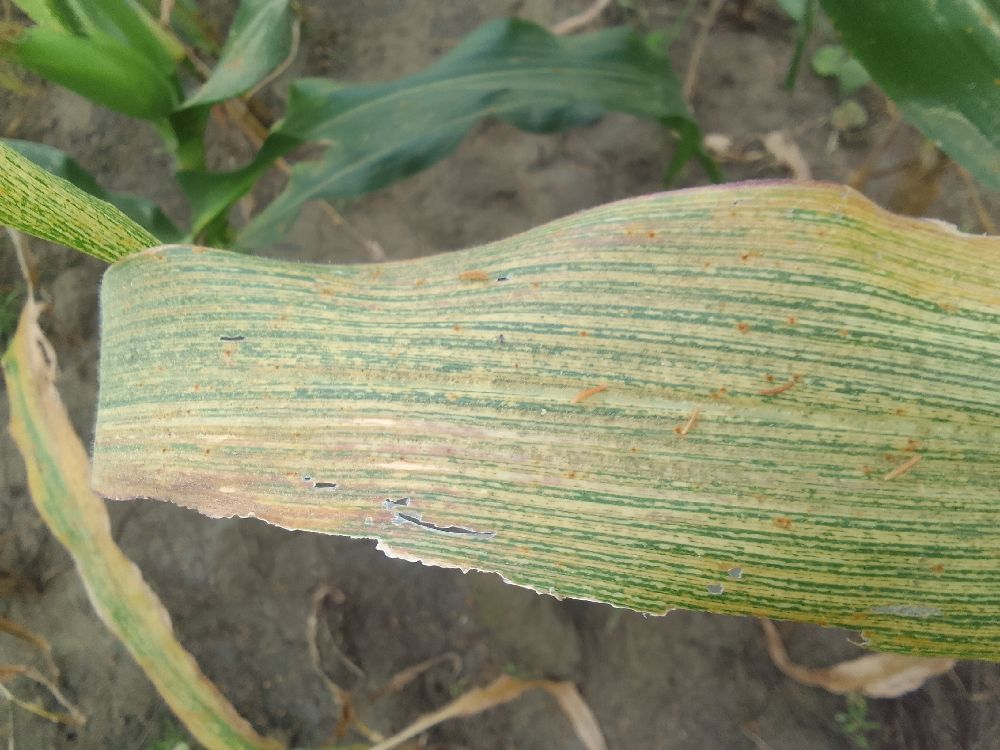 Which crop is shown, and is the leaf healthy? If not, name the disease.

maize, maize streak virus
